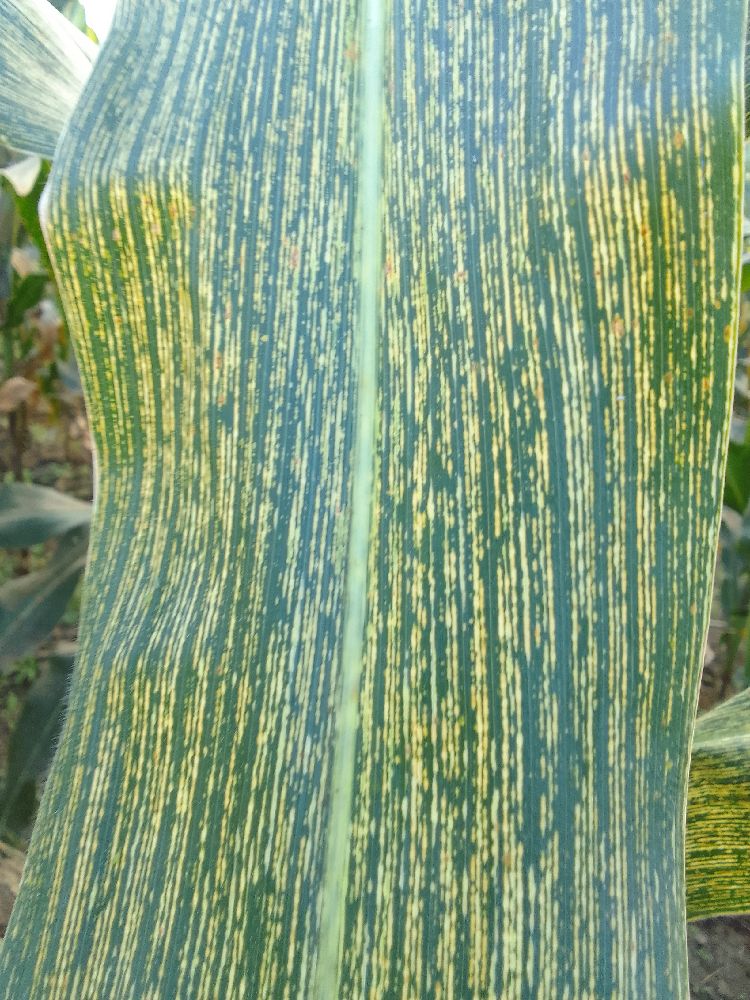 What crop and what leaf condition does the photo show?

maize, maize streak virus
